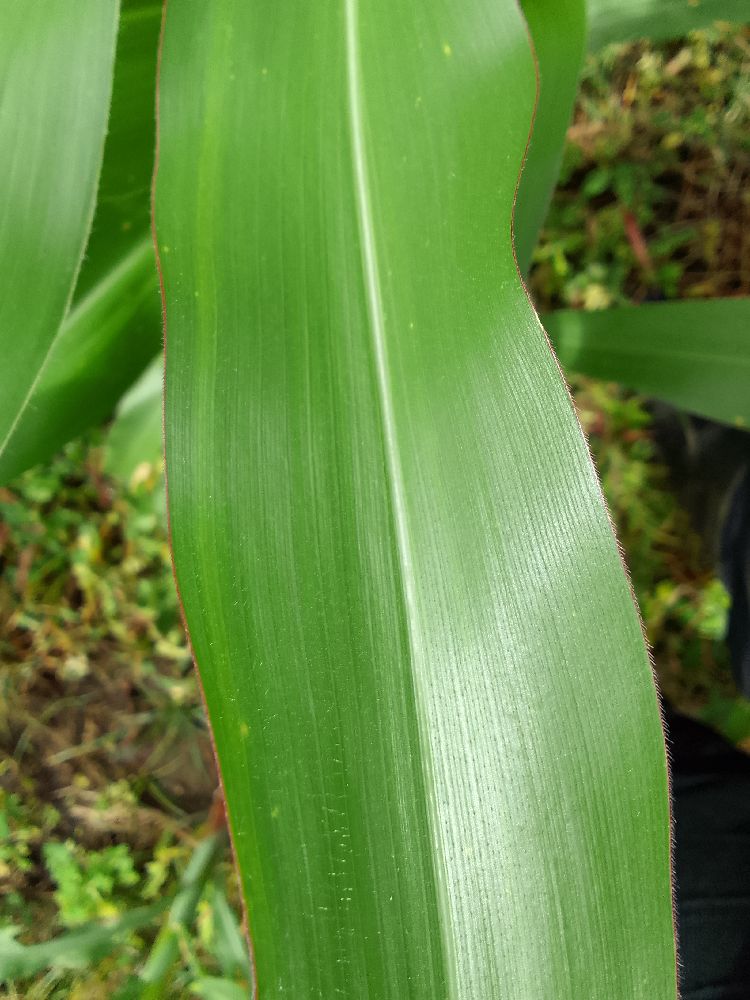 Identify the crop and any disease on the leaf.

maize, healthy
